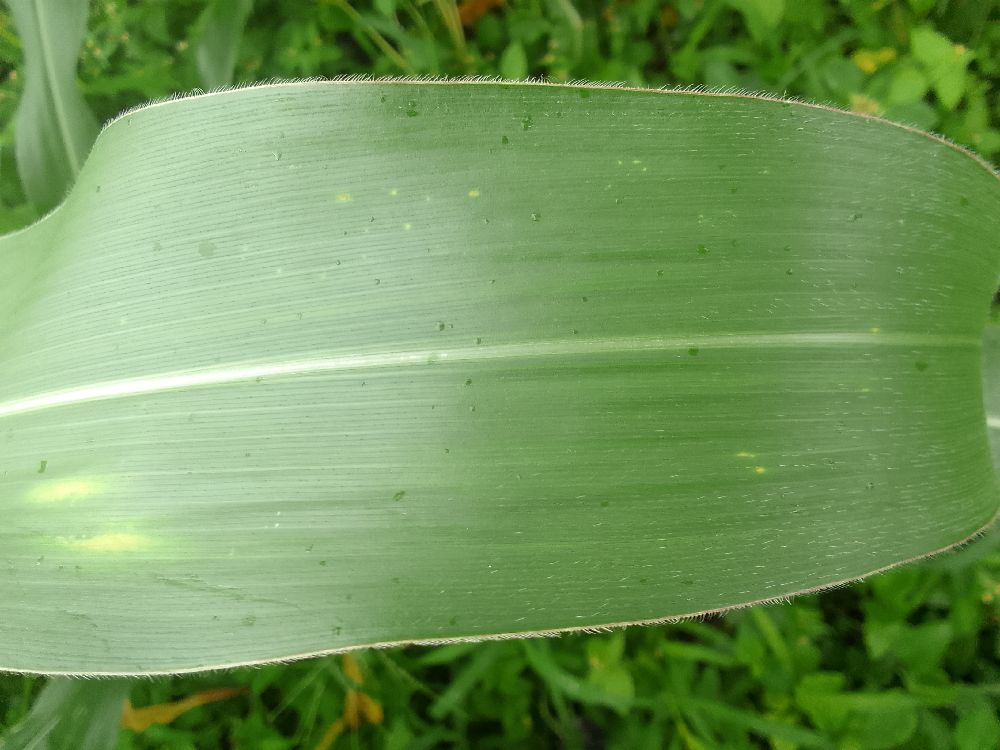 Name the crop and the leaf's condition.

maize, healthy
